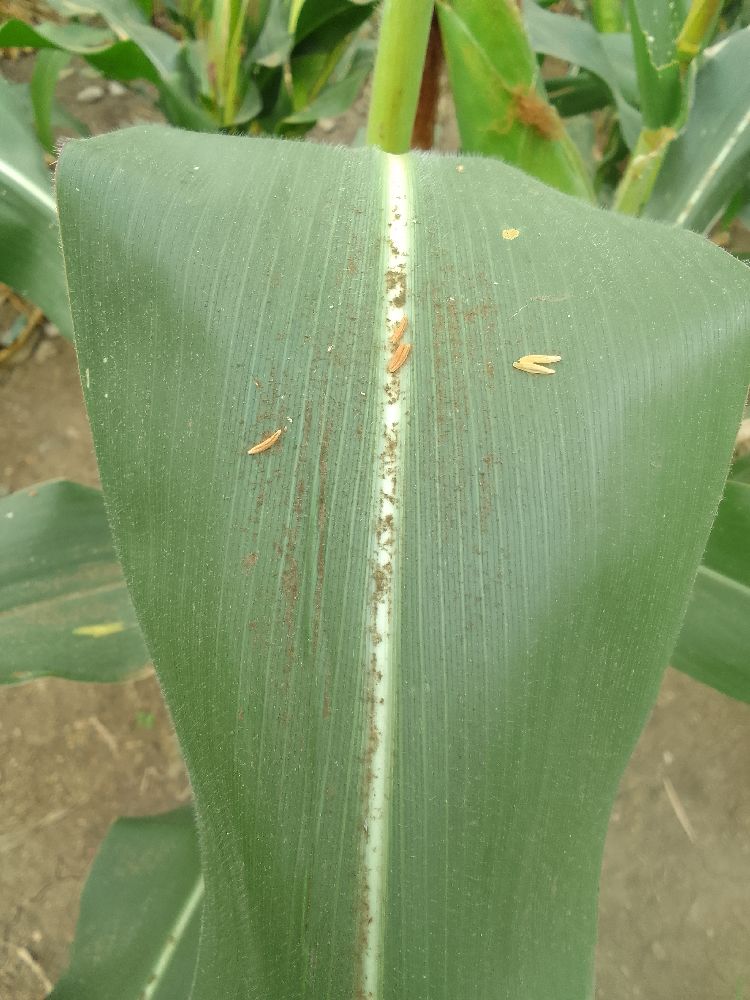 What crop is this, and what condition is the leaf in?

maize, healthy
